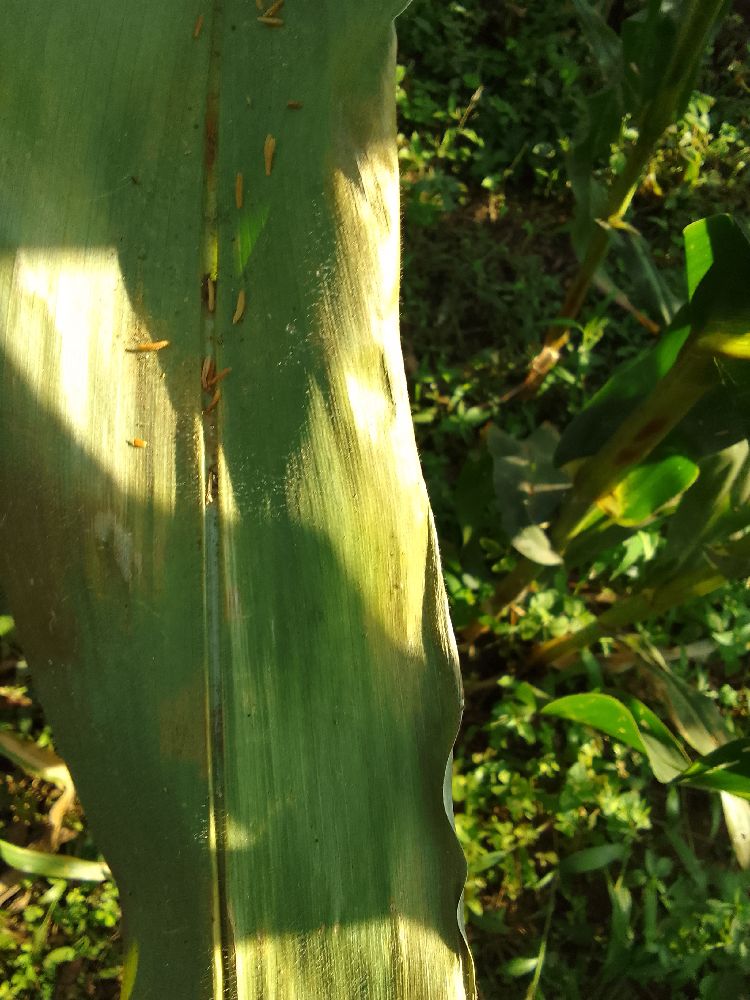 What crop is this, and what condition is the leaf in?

maize, maize lethal necrosis
